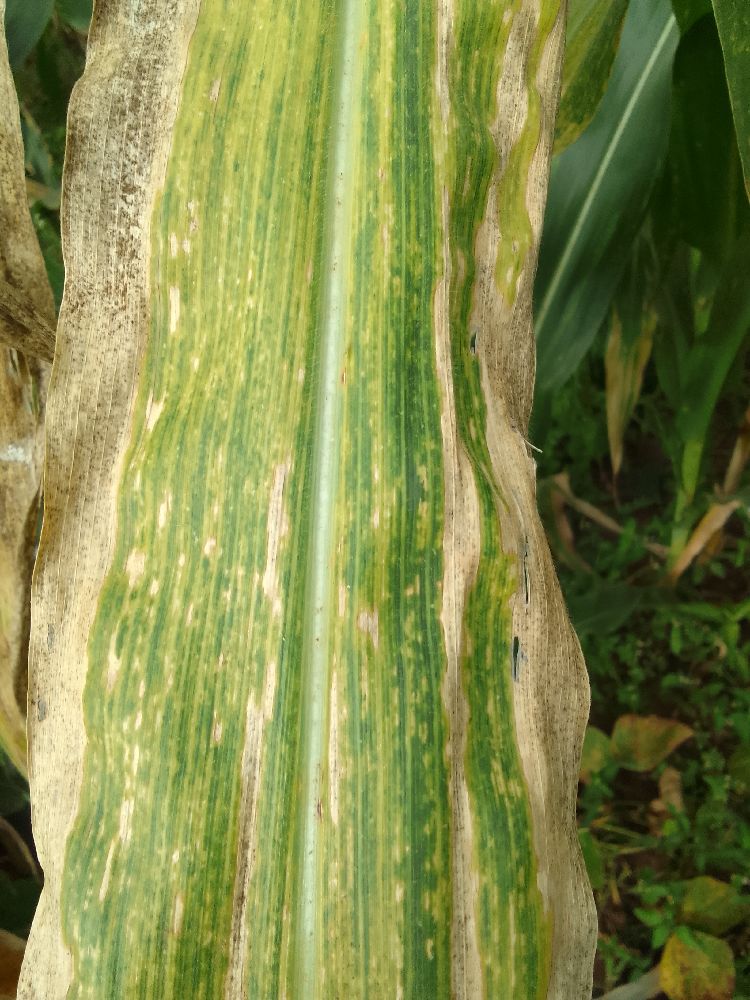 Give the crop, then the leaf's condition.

maize, maize lethal necrosis
